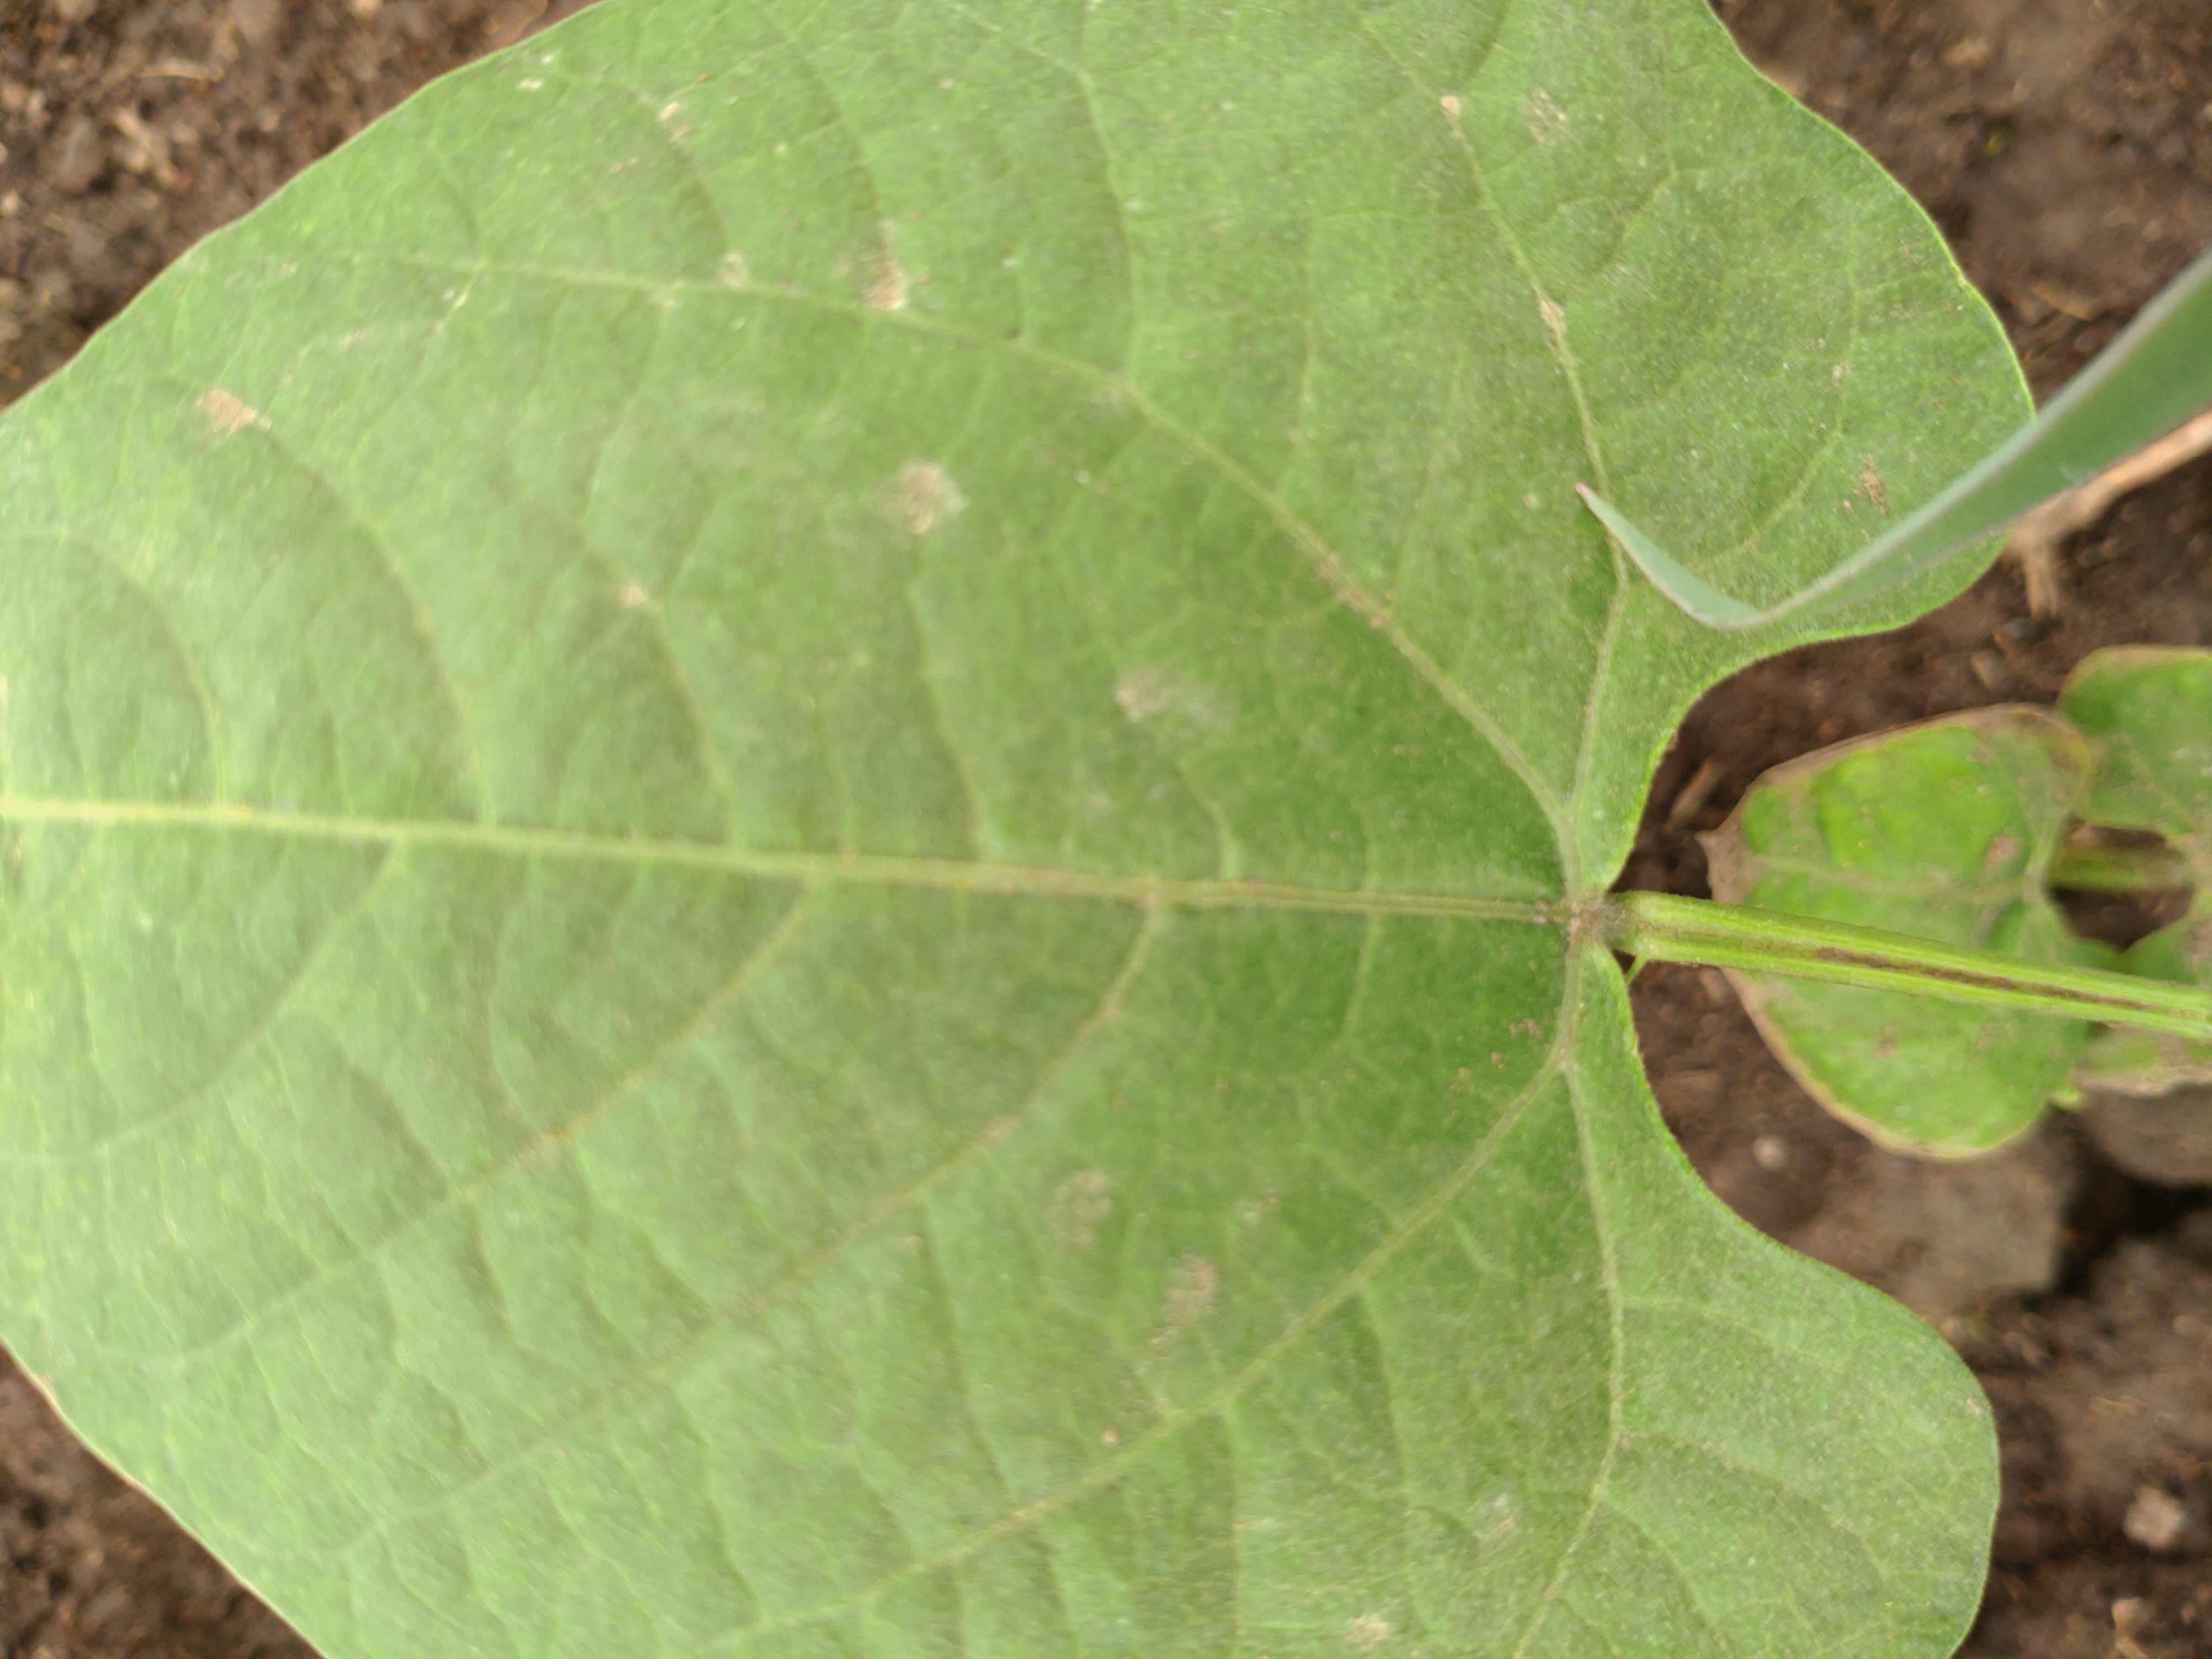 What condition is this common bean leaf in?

healthy
